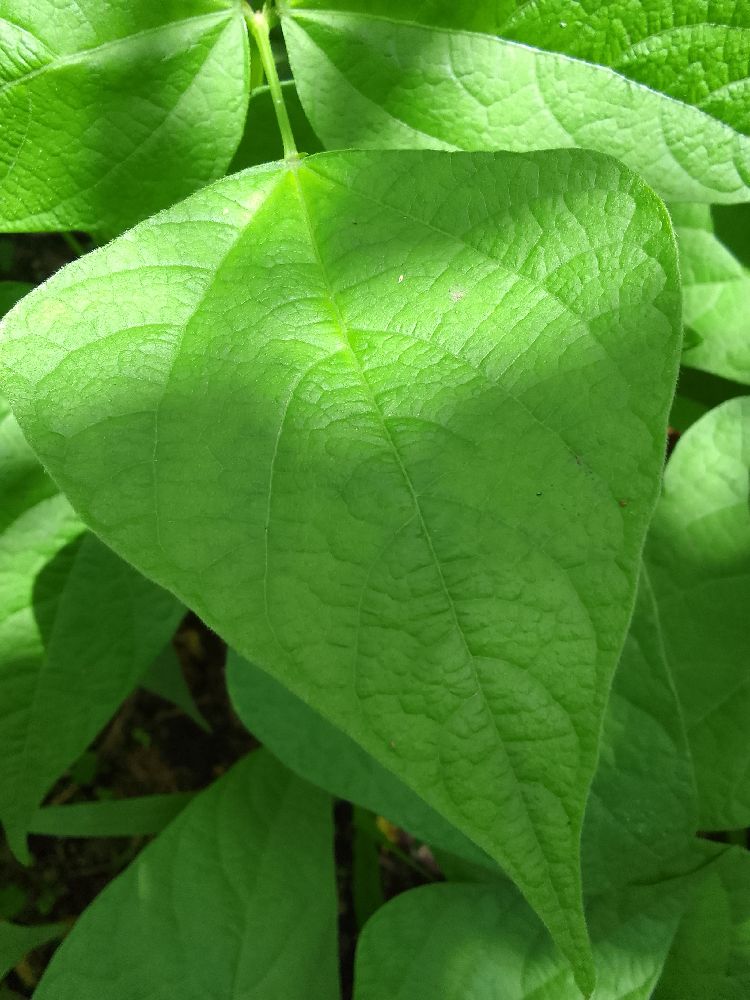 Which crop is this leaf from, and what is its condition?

common bean, healthy
